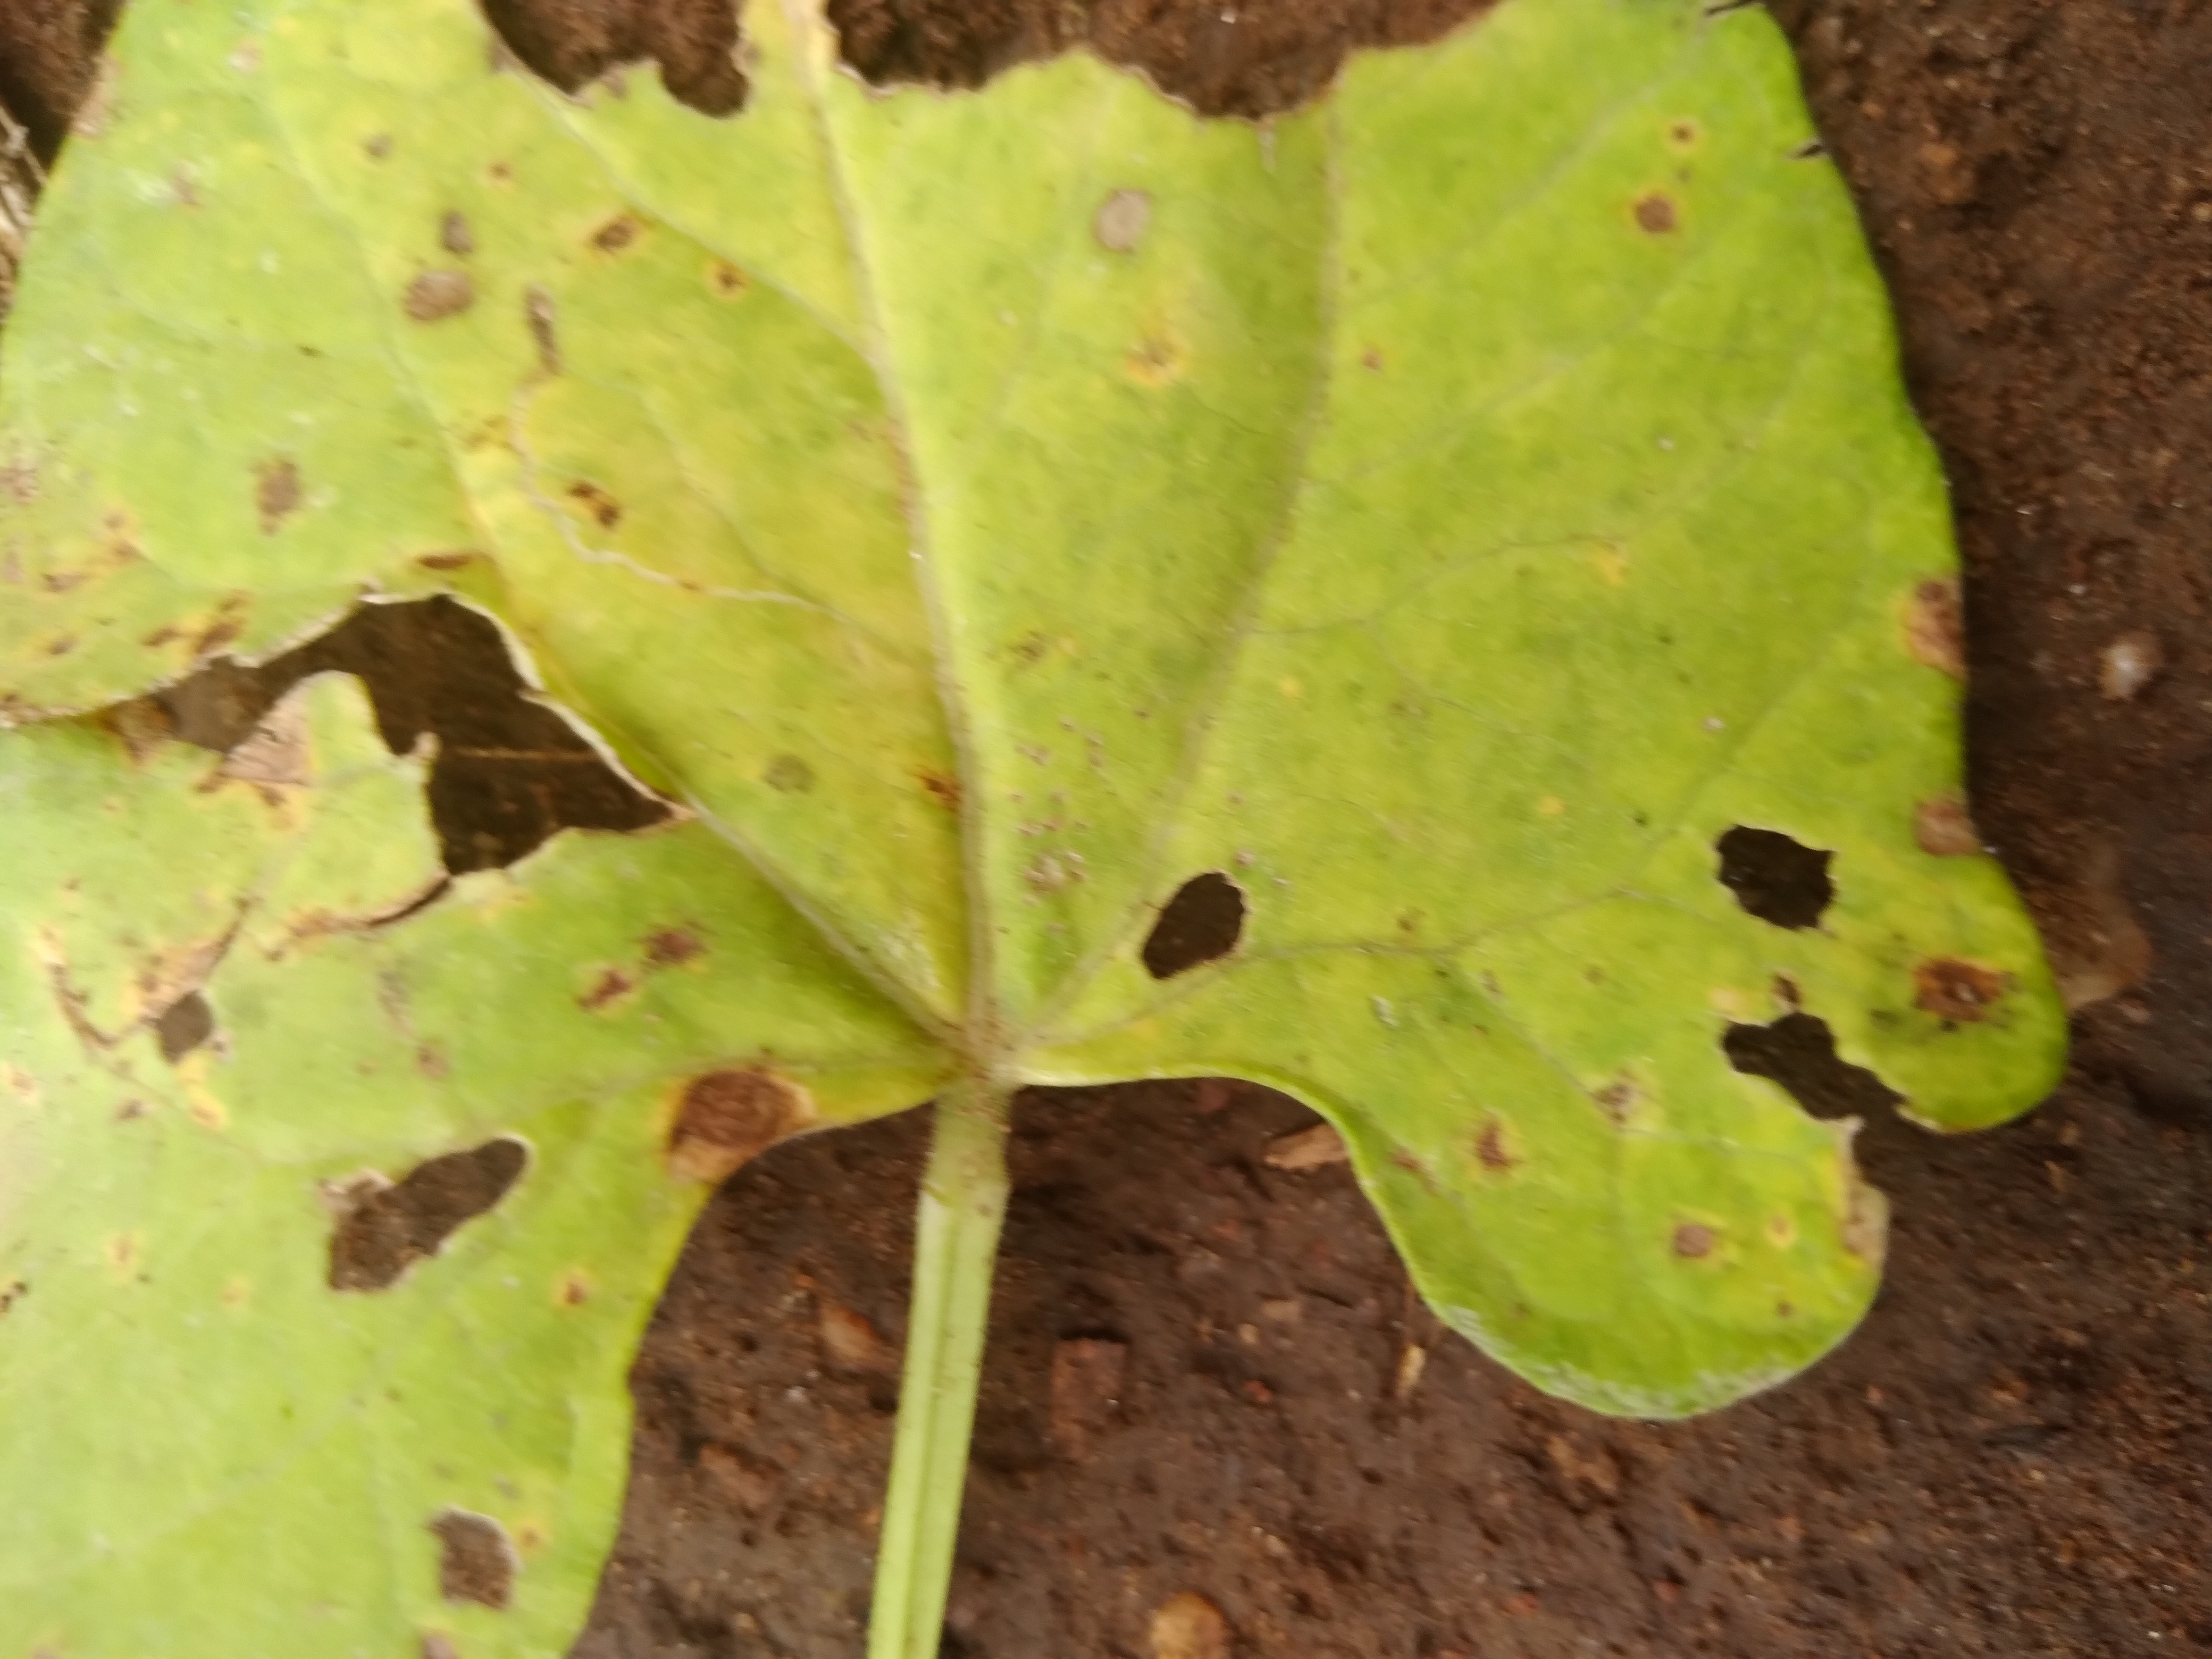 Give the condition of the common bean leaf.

rust
